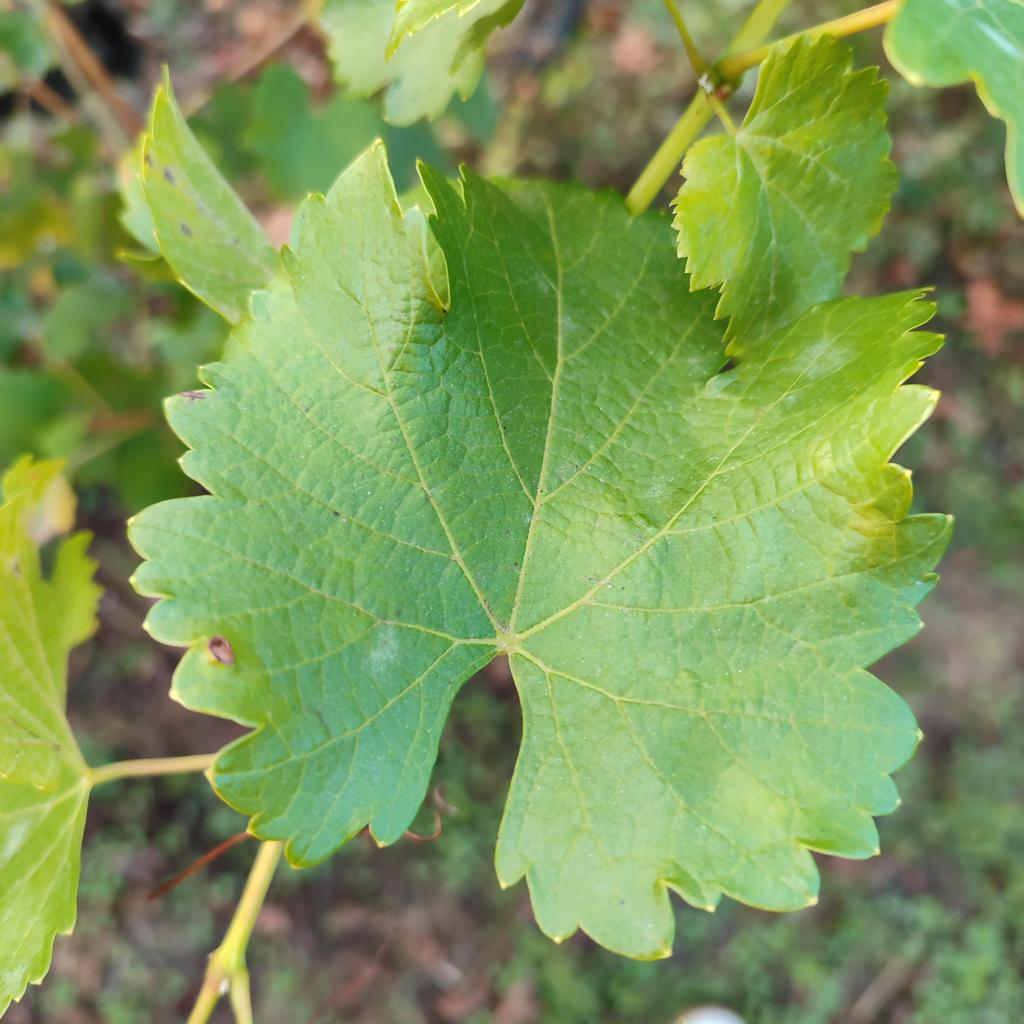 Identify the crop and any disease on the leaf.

grapevine, powdery mildew
